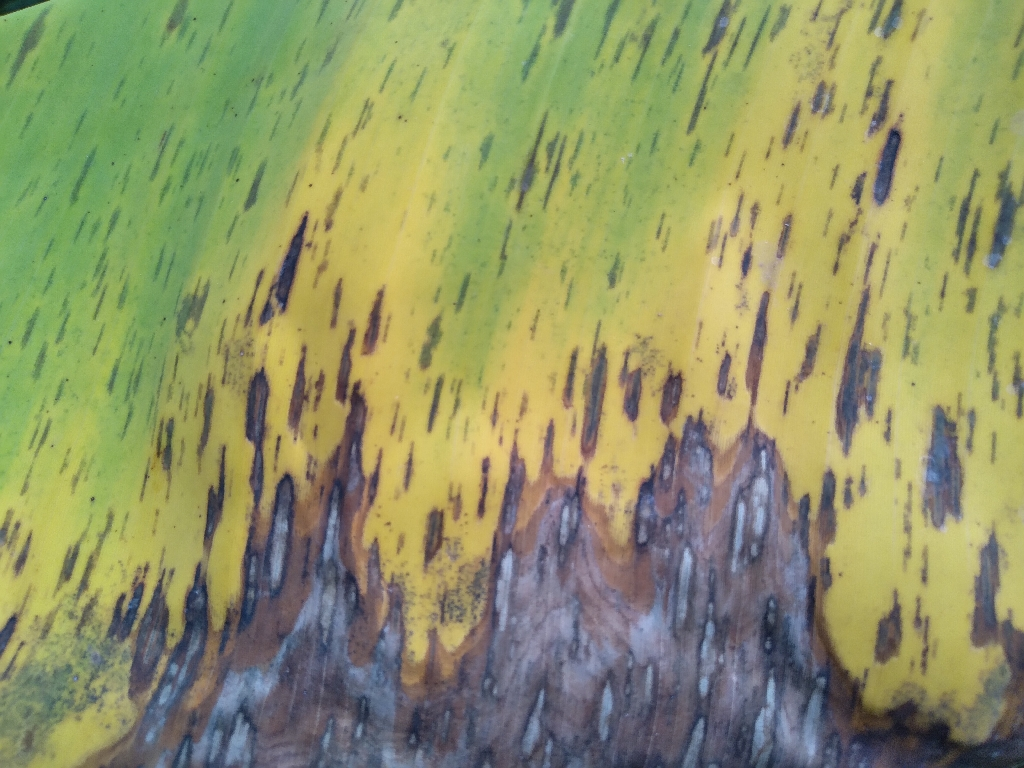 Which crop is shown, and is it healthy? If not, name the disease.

banana, black sigatoka
